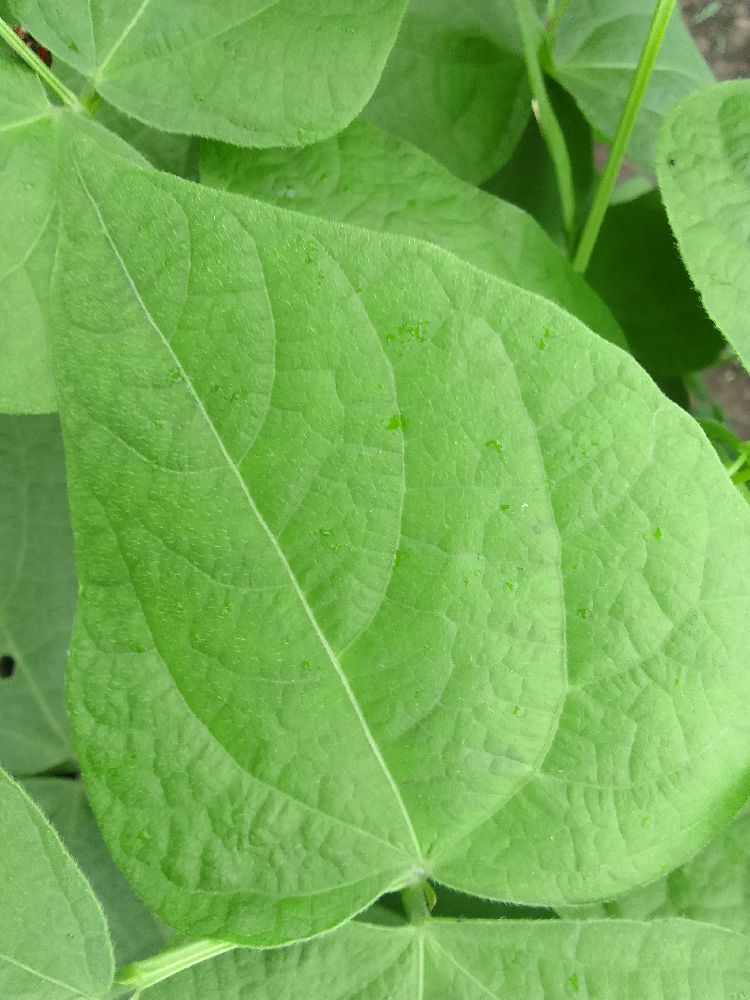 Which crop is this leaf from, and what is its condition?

common bean, healthy
